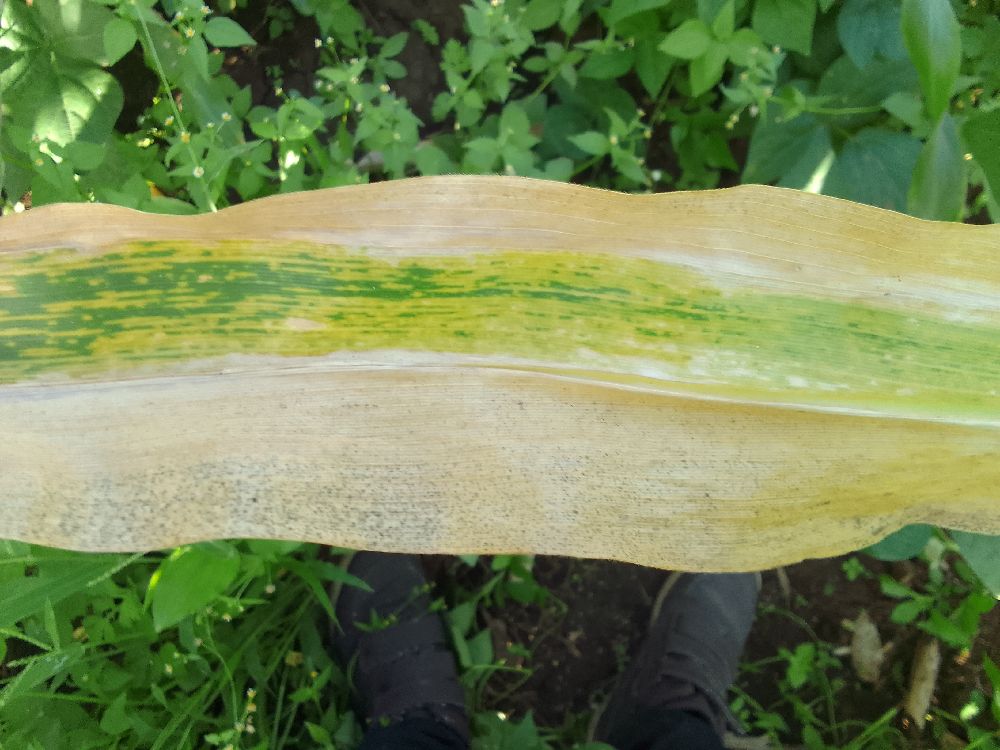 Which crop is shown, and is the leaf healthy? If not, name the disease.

maize, maize lethal necrosis
